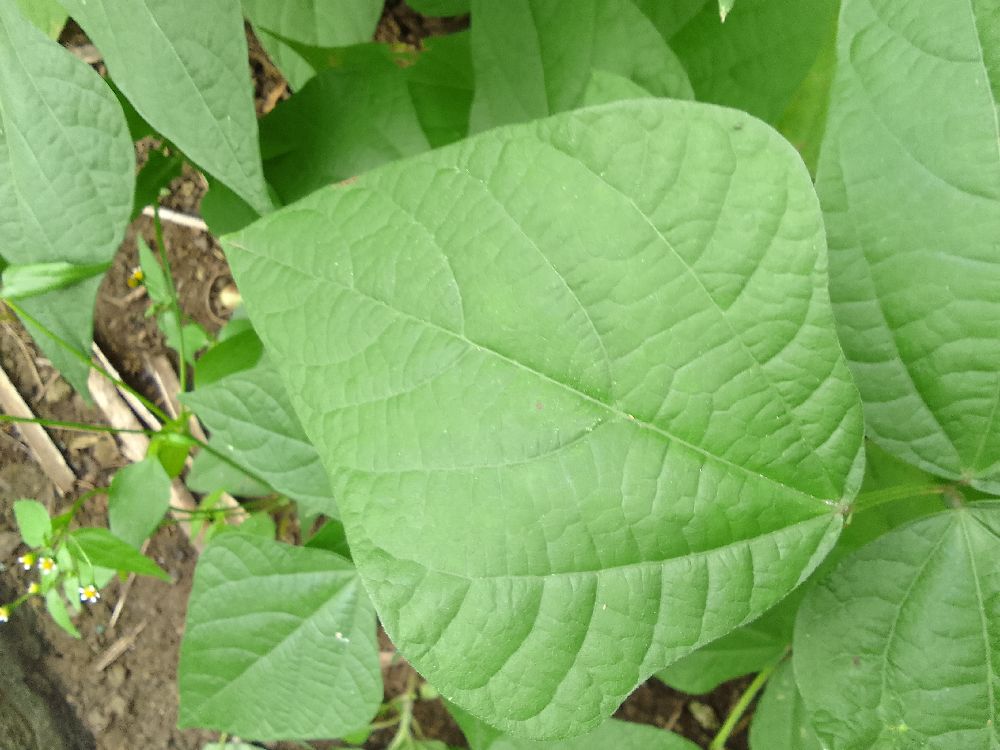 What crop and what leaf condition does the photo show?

common bean, healthy
